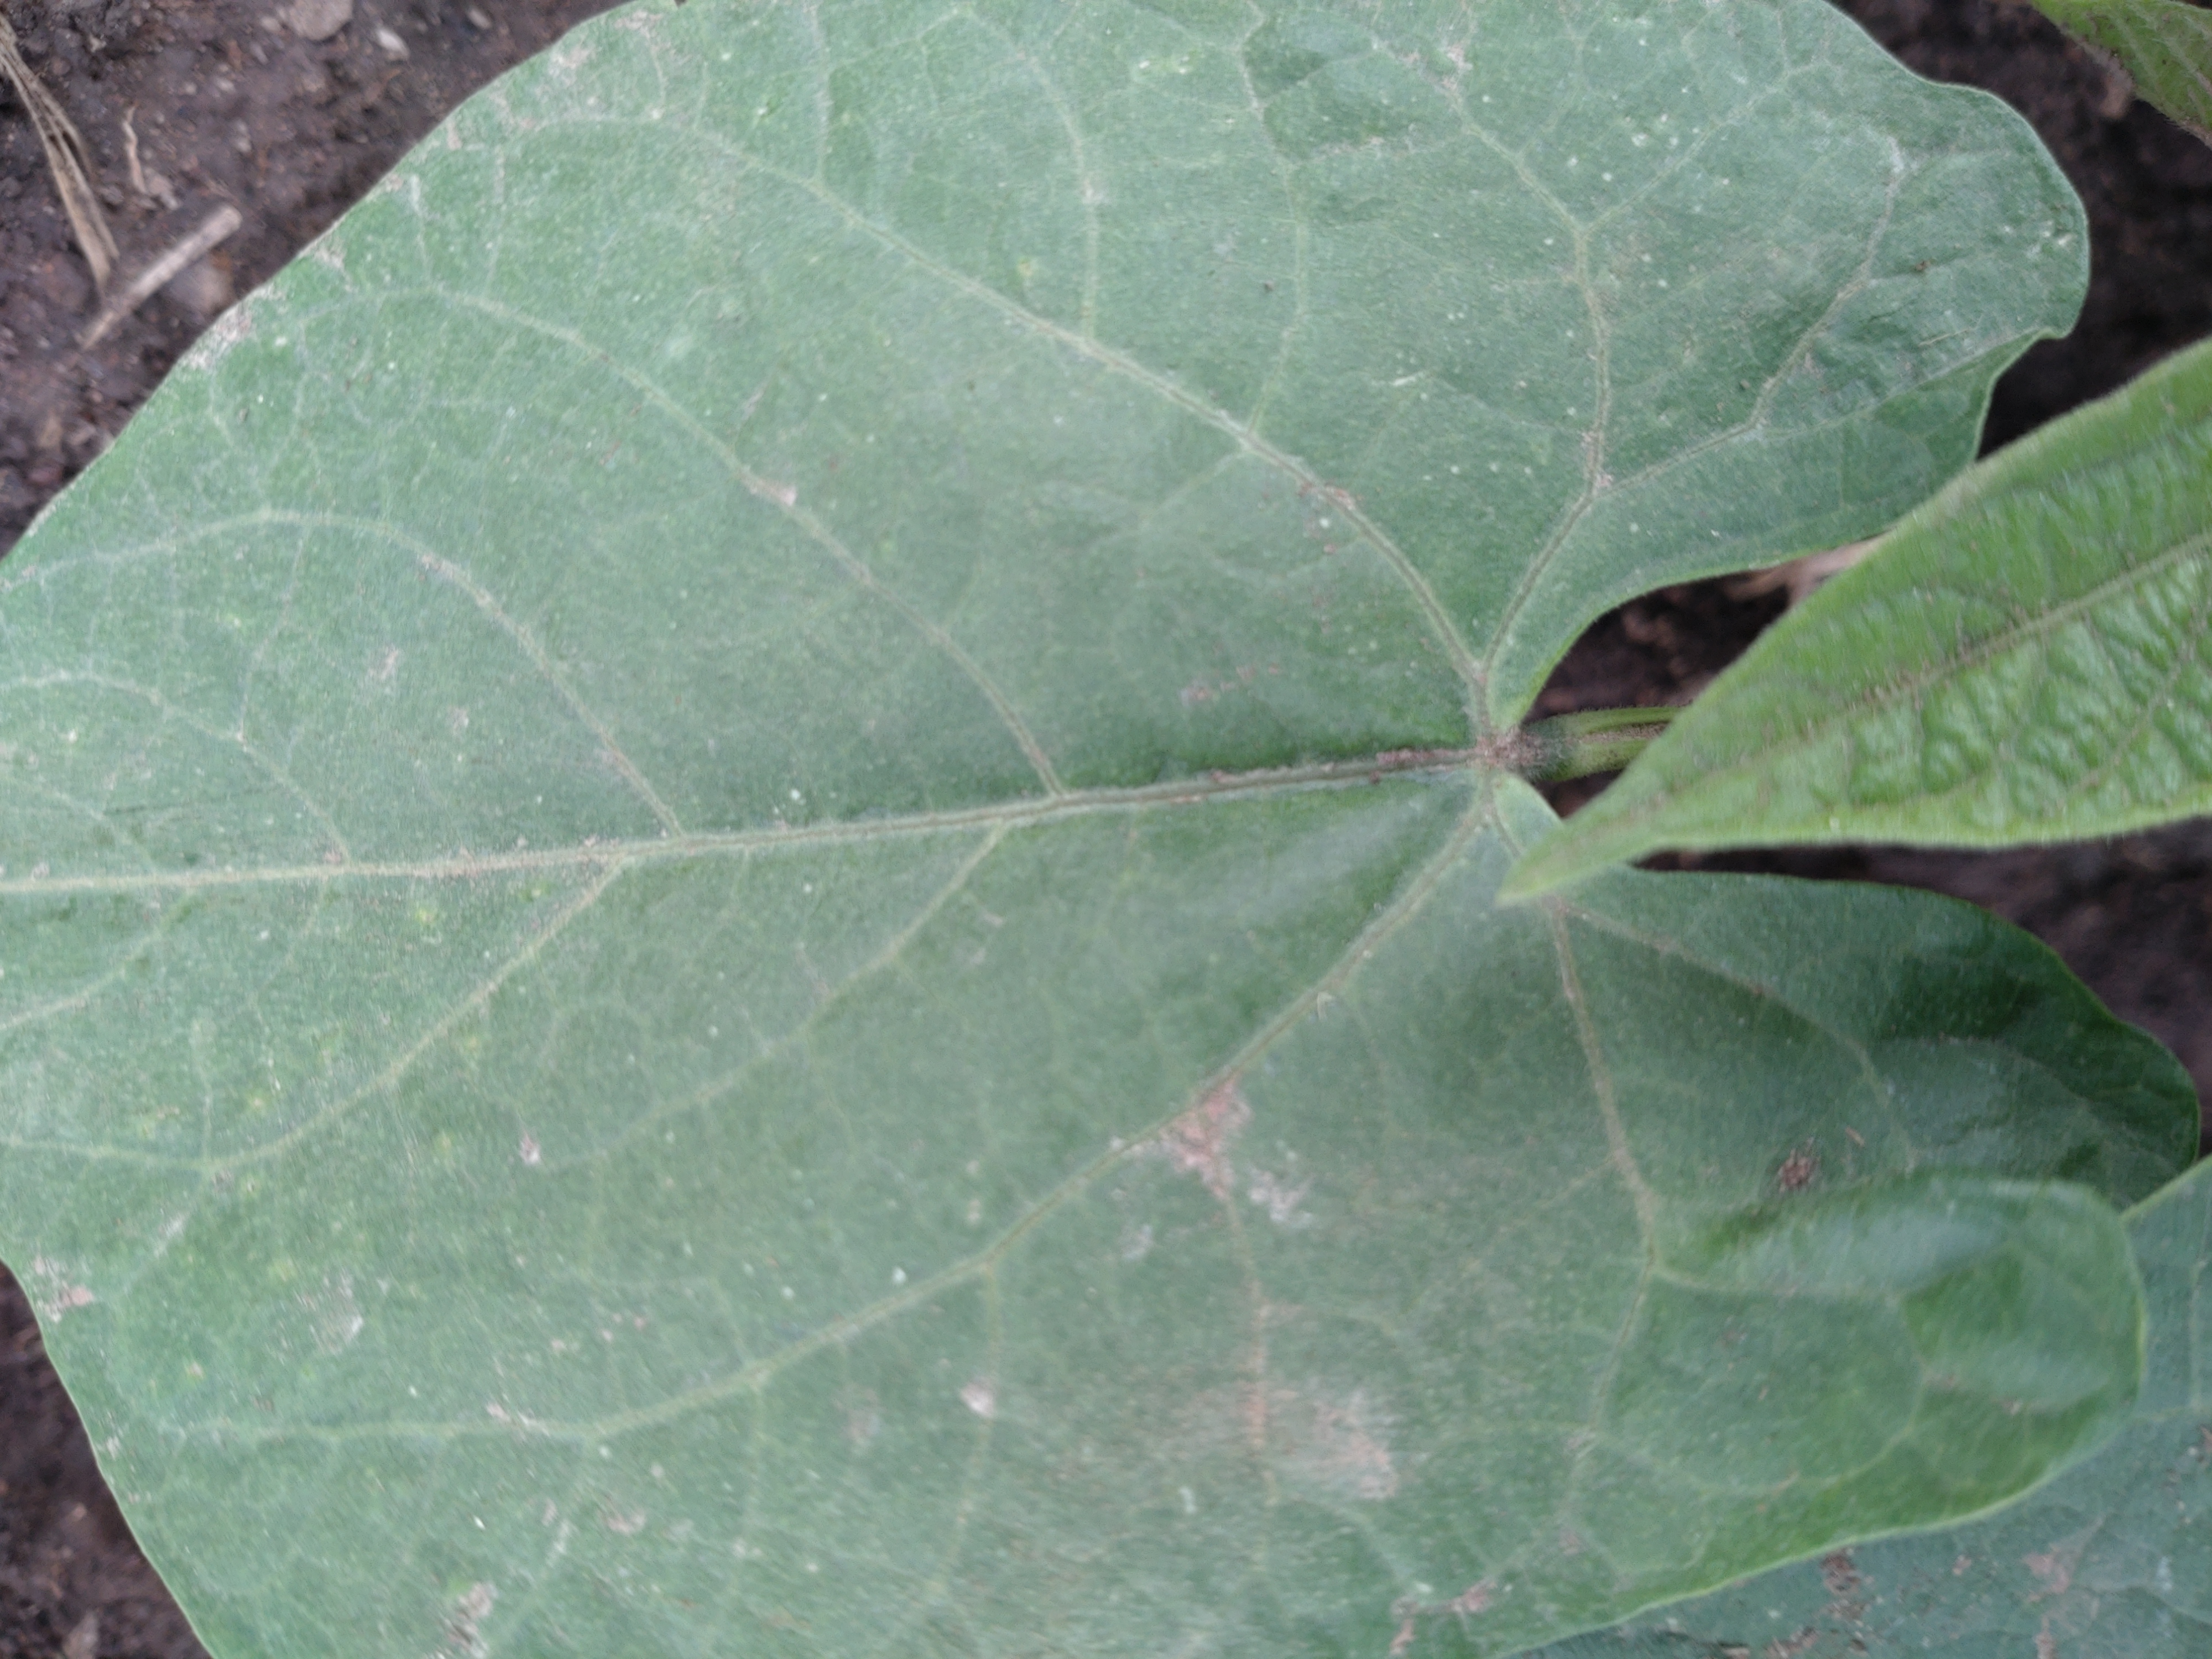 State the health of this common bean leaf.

healthy
